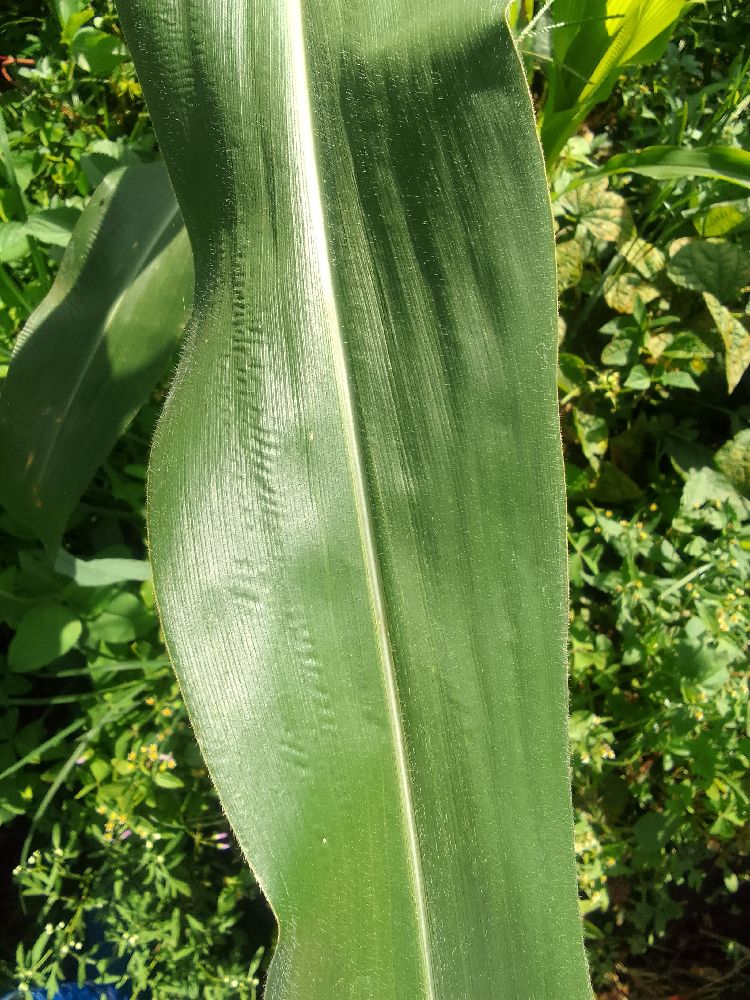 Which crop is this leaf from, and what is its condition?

maize, healthy
